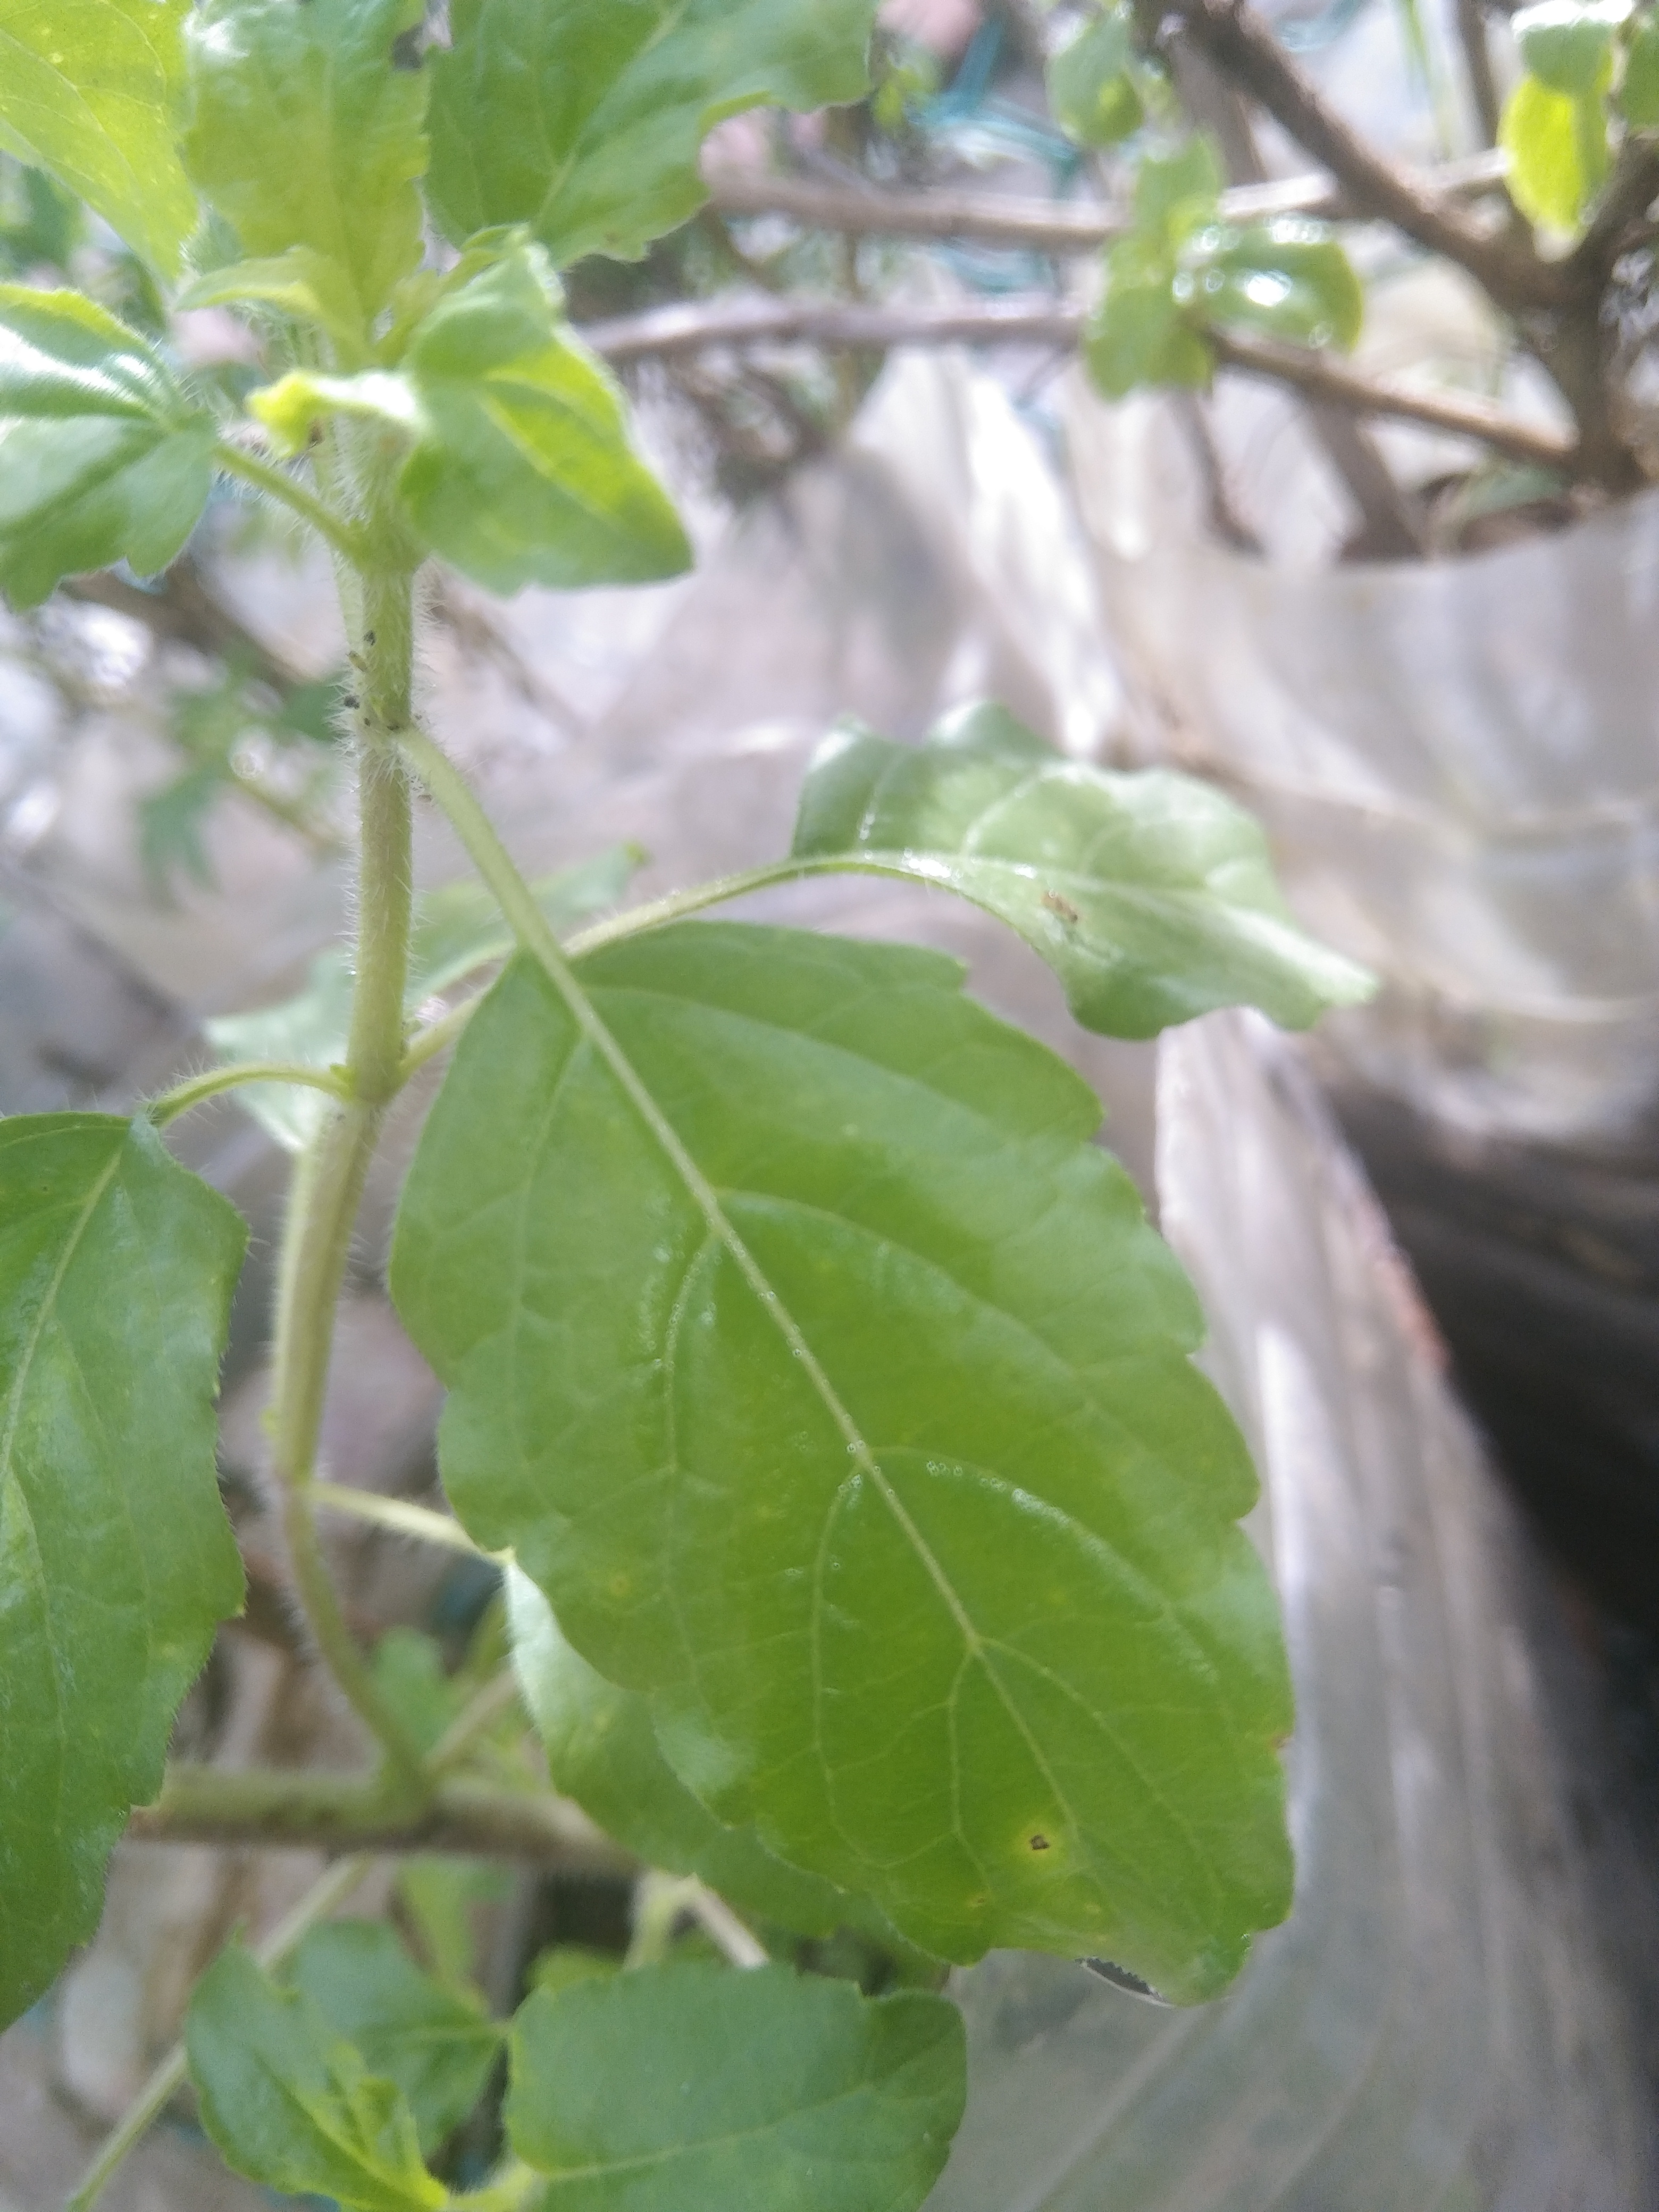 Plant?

tulshi
